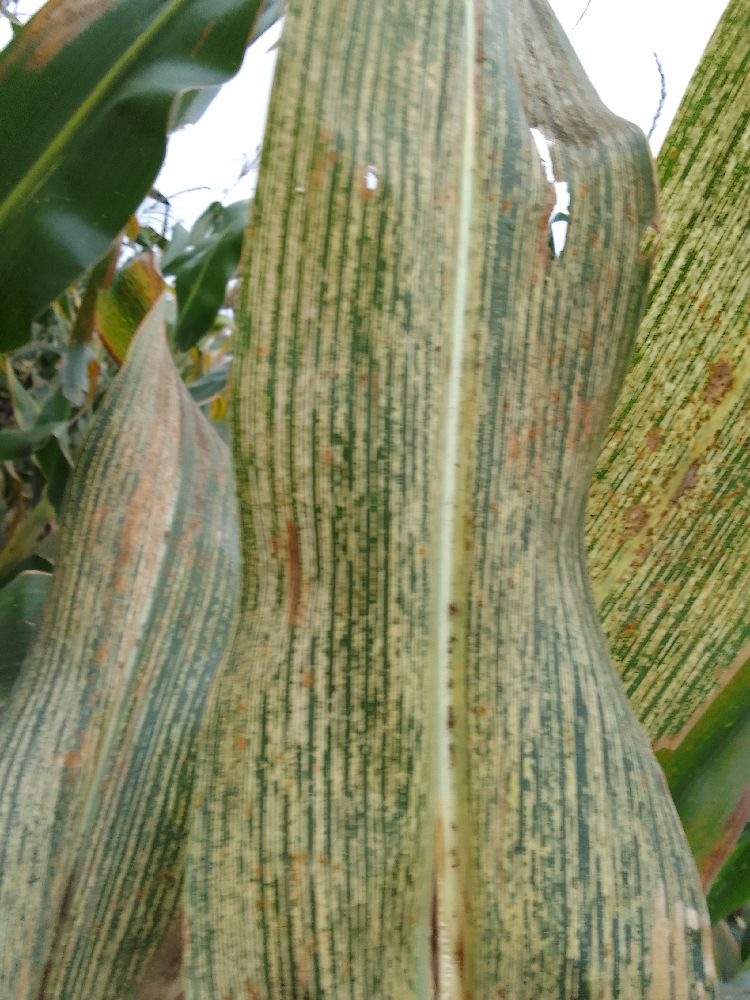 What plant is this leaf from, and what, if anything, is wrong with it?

maize, maize streak virus
